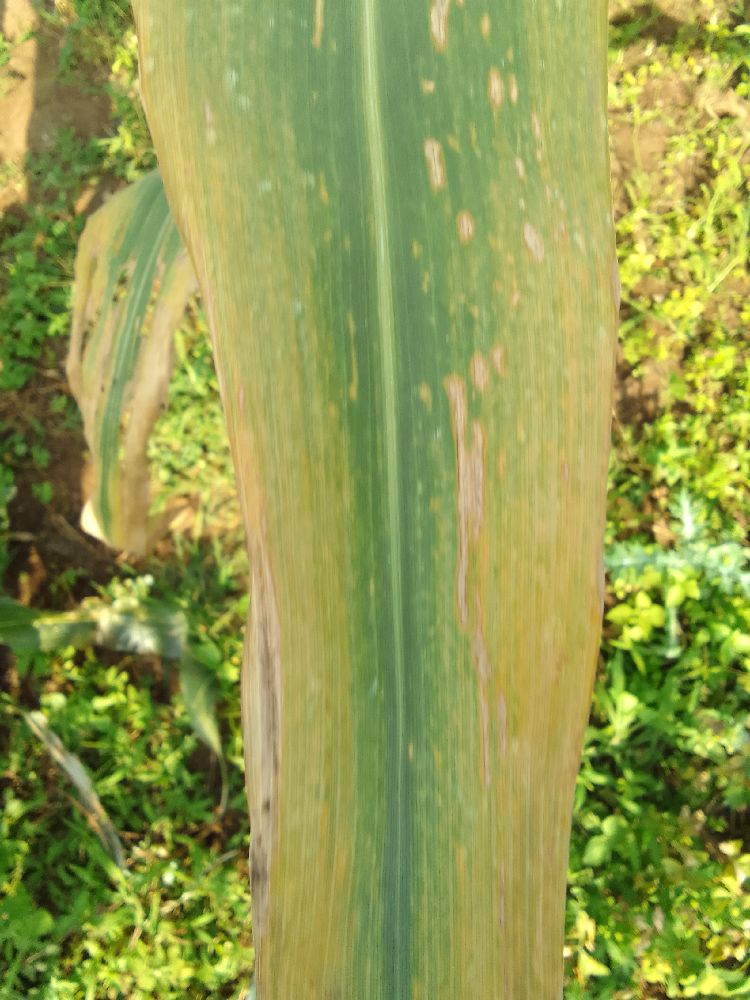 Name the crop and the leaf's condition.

maize, maize lethal necrosis
